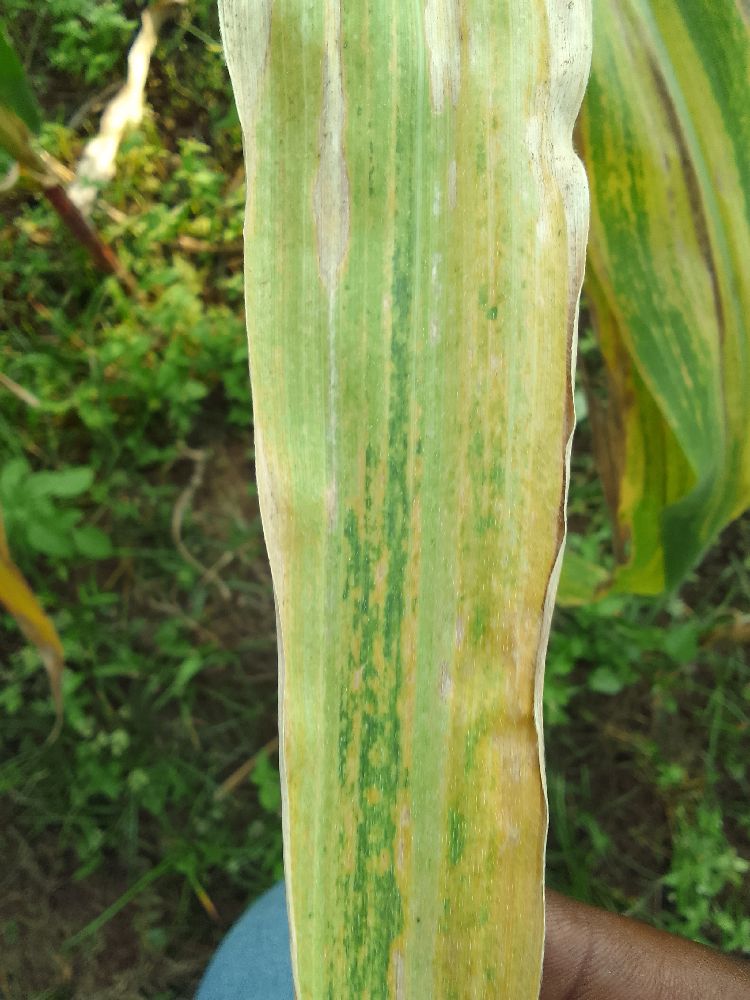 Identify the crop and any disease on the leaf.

maize, maize lethal necrosis
